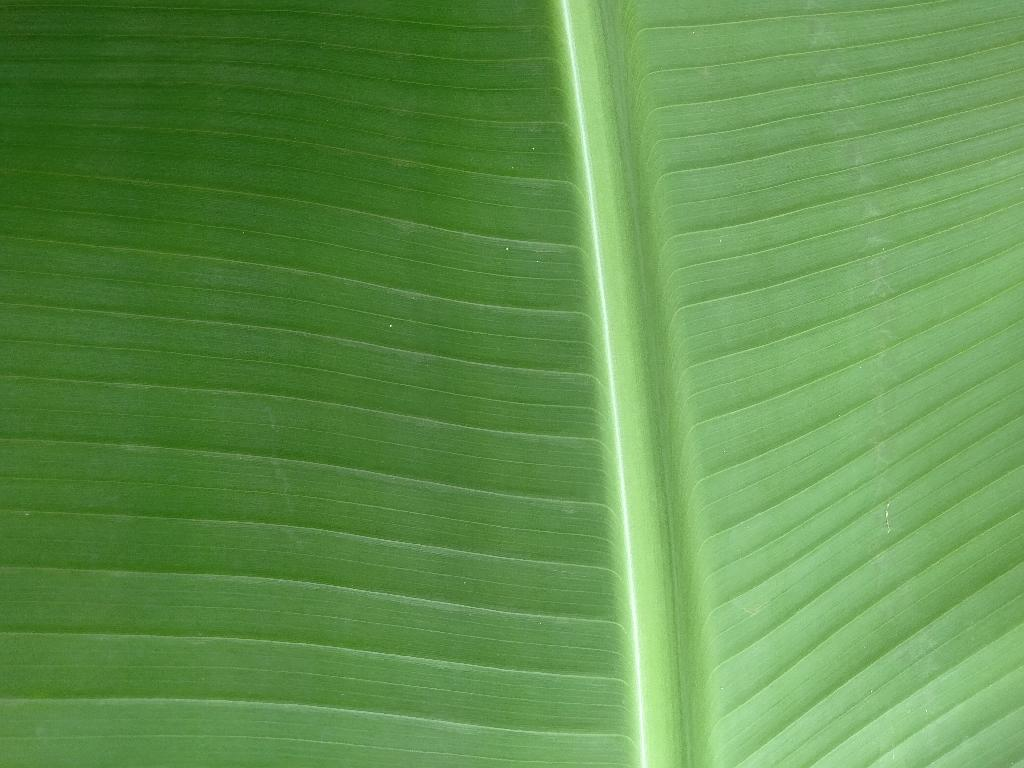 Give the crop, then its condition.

banana, healthy
